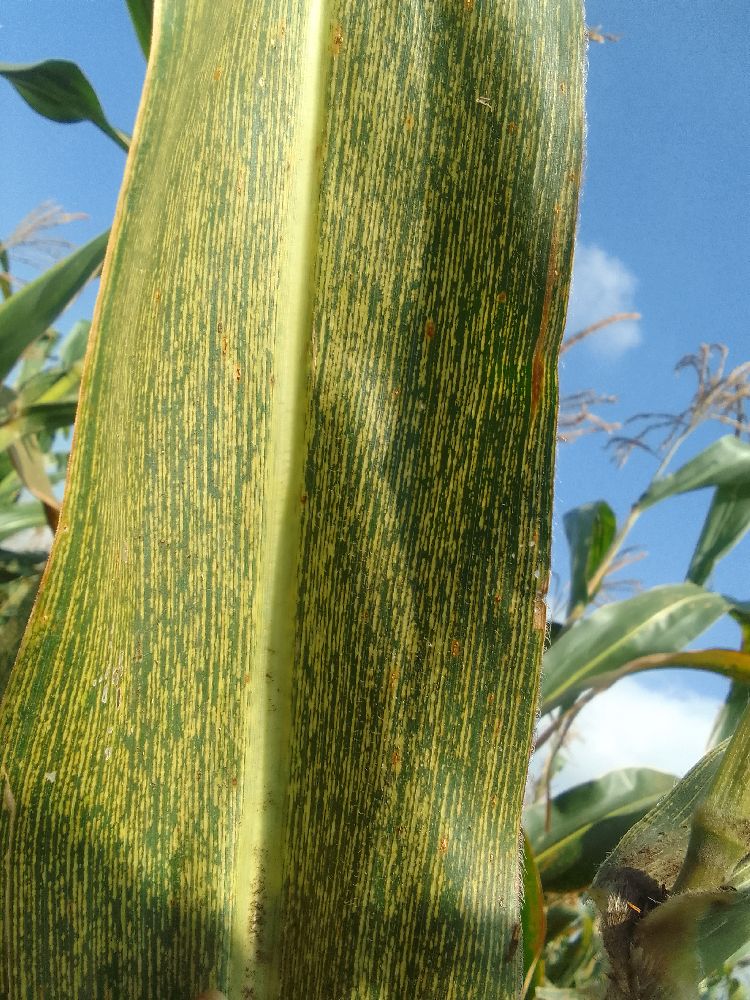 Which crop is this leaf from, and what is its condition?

maize, maize streak virus
